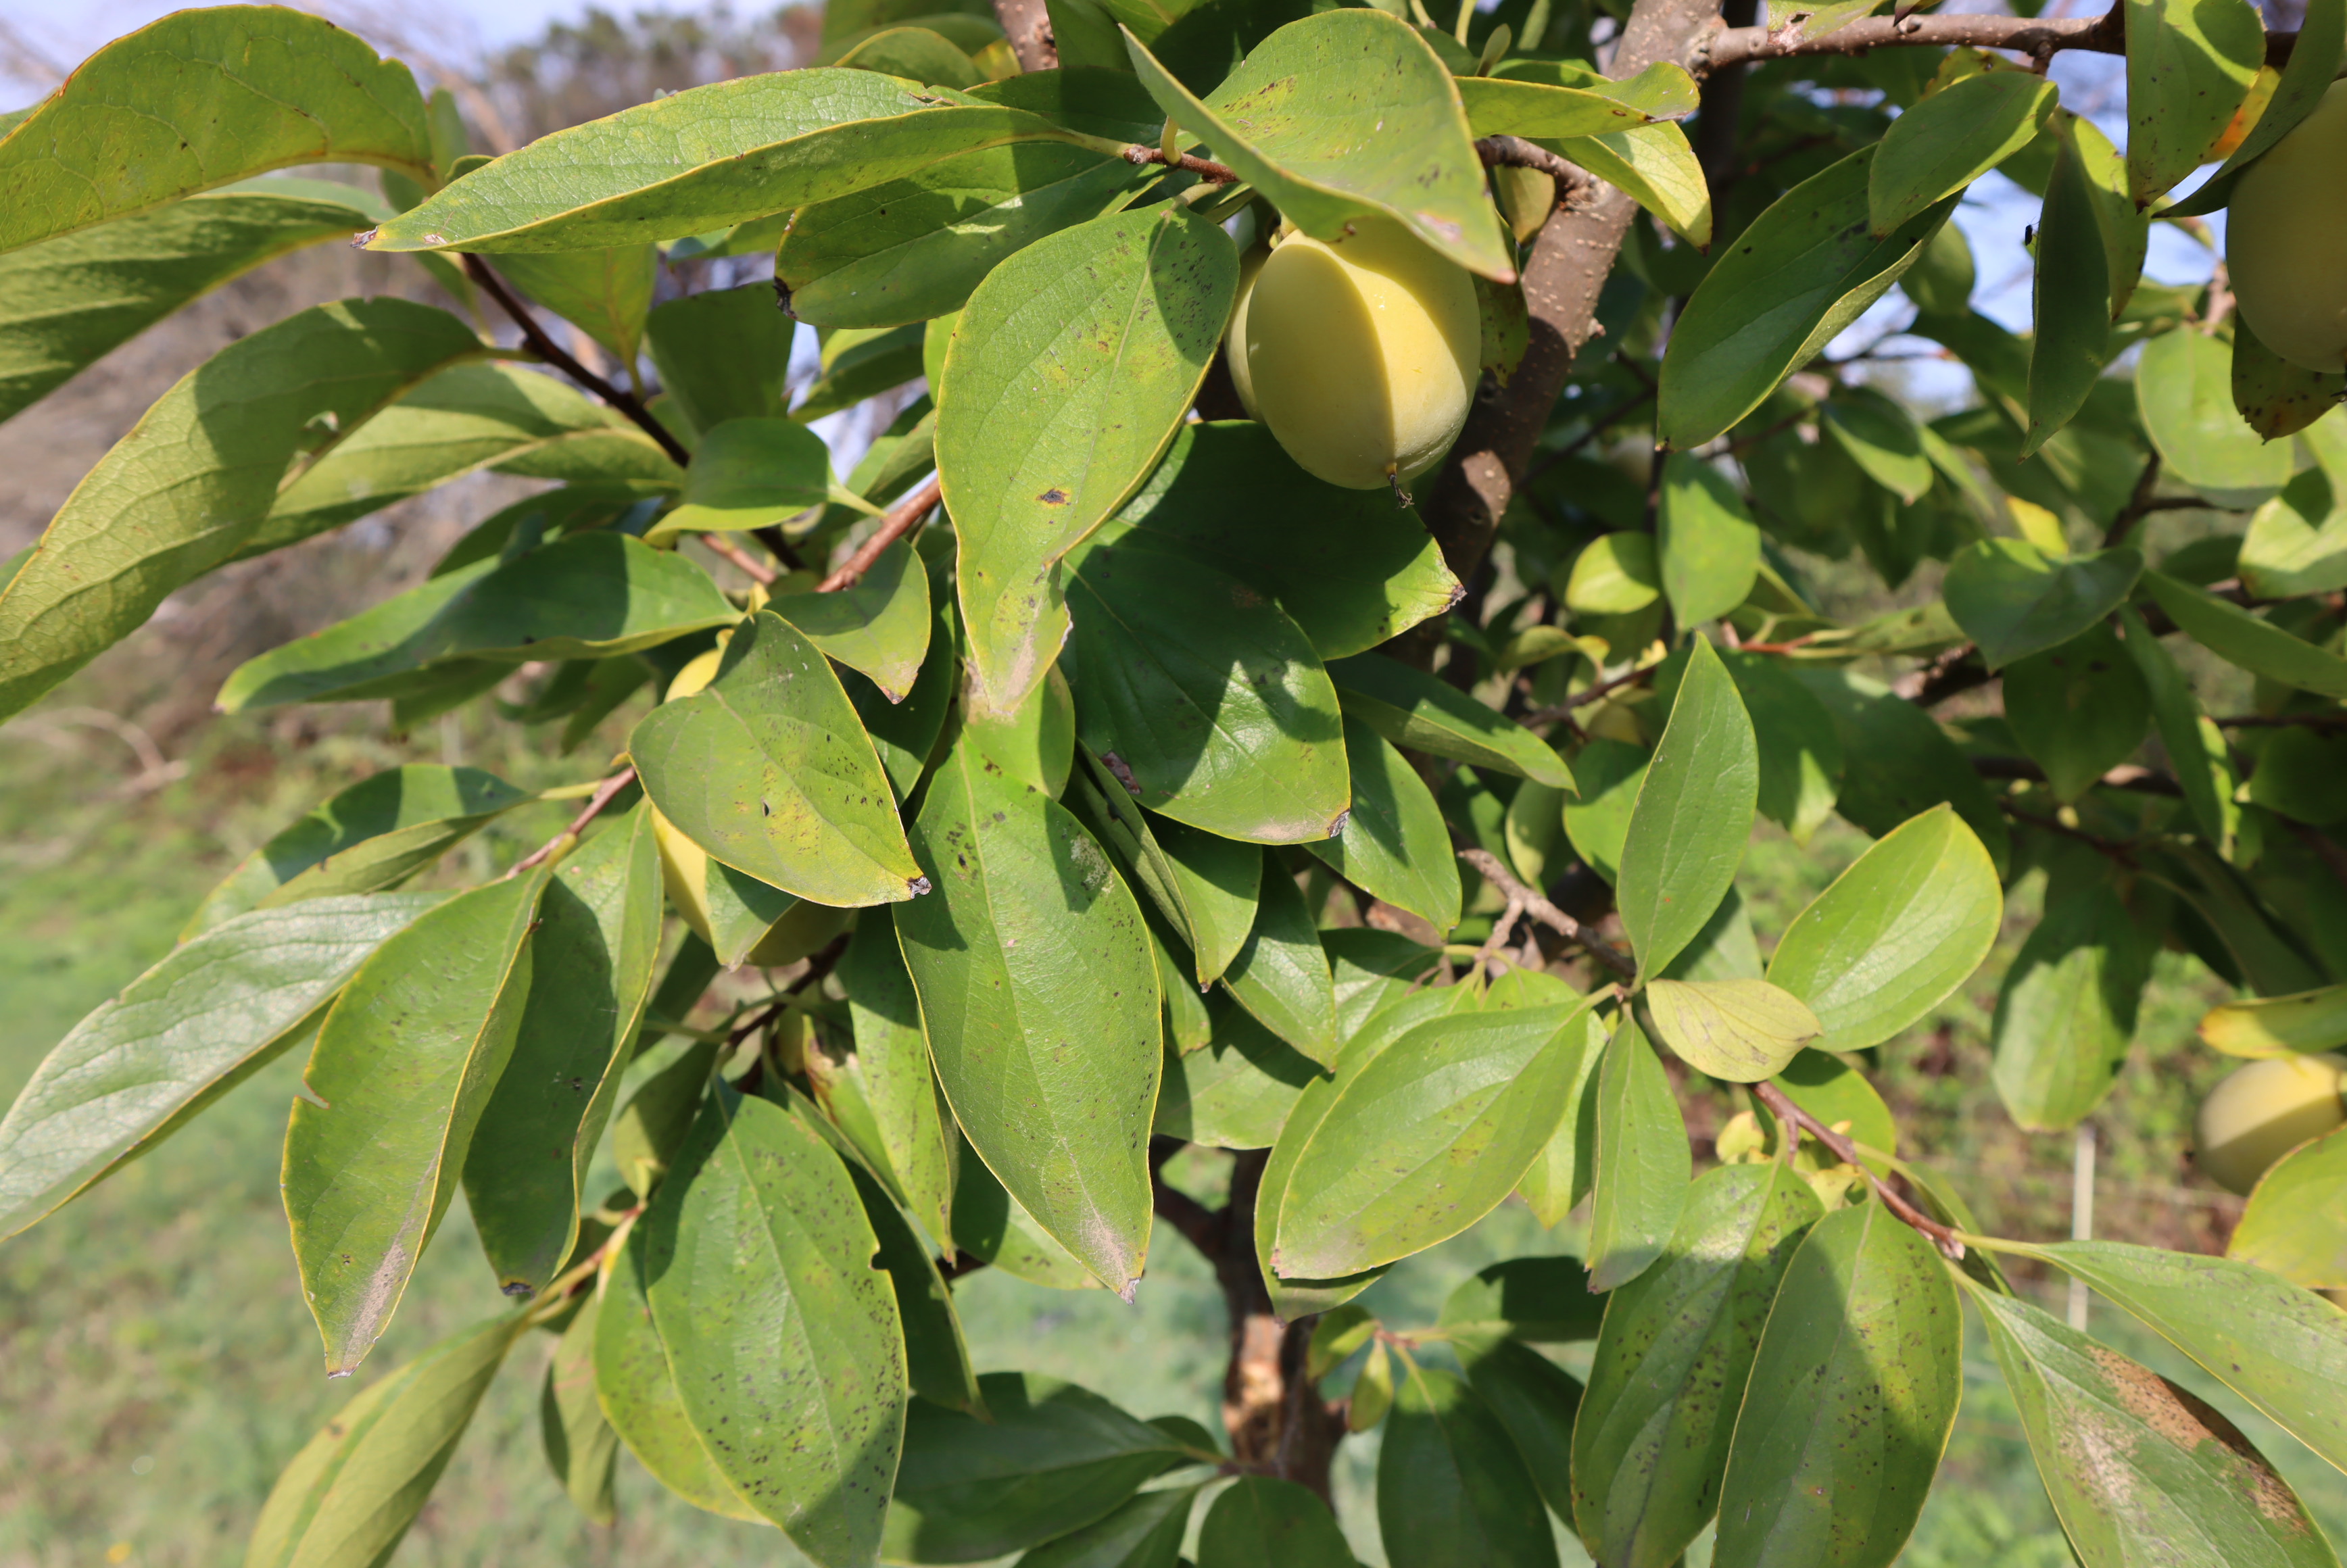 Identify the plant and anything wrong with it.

persimmon, anthracnose
